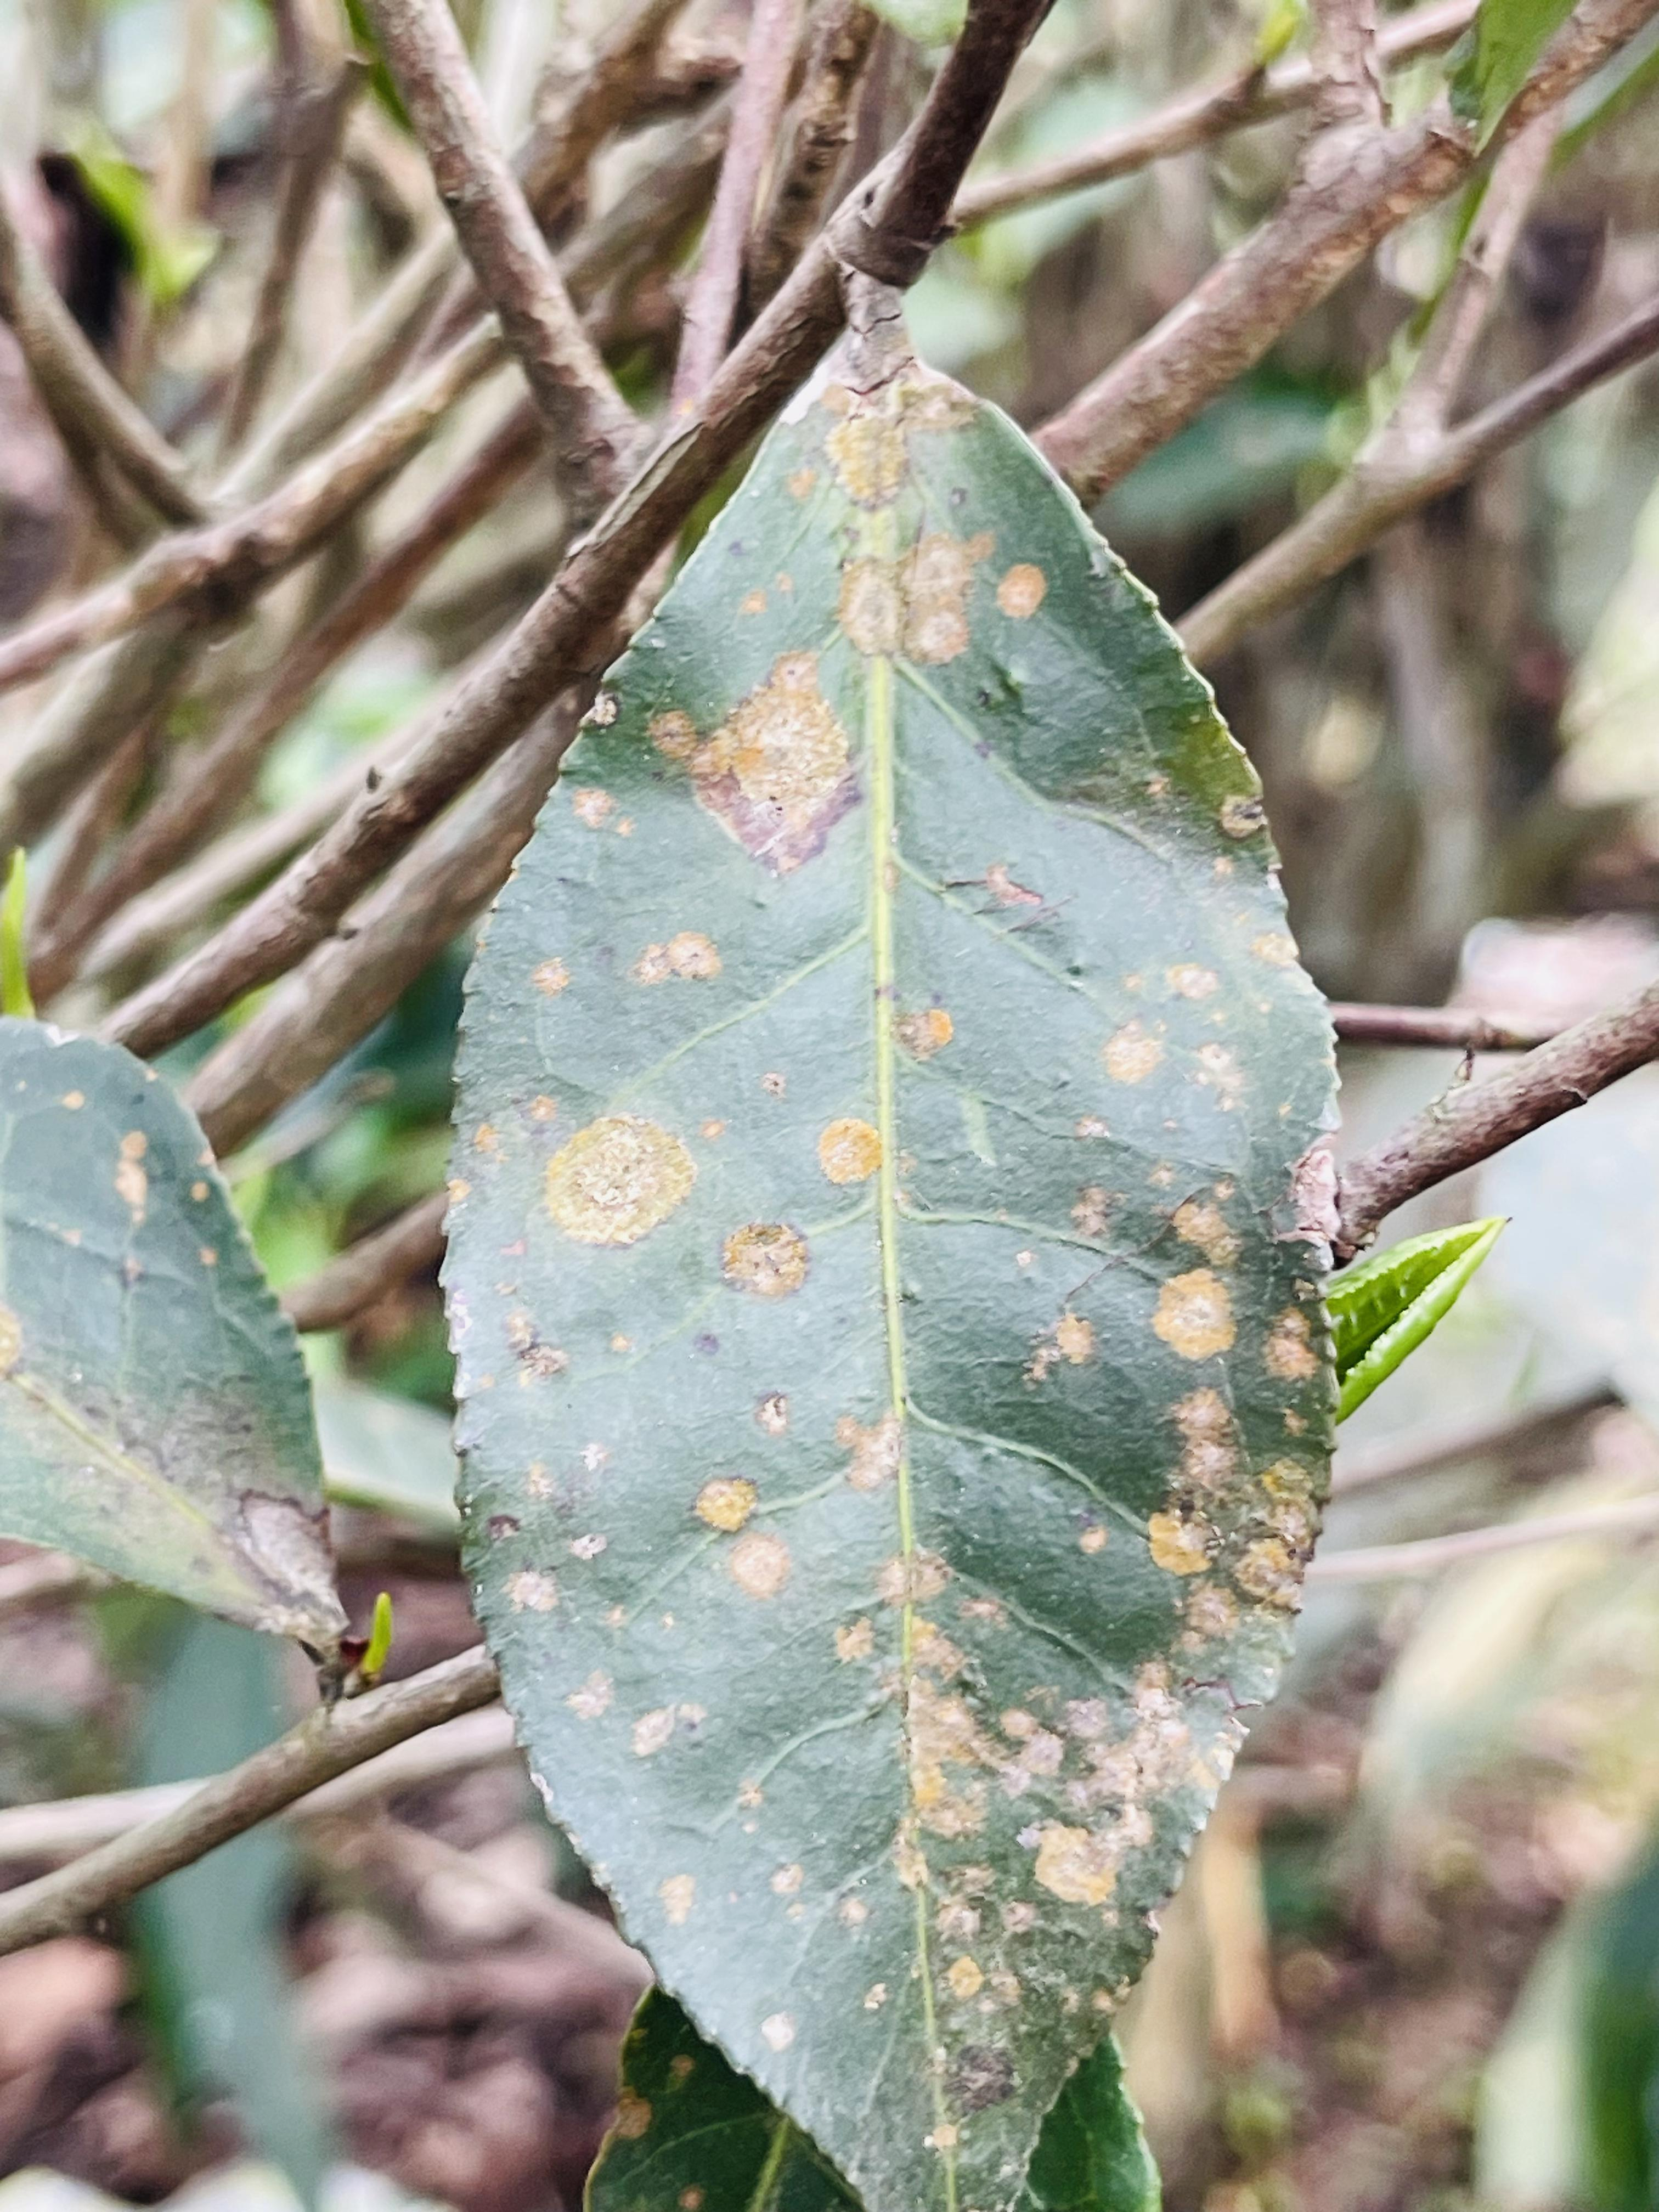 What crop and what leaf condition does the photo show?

tea, red rust
